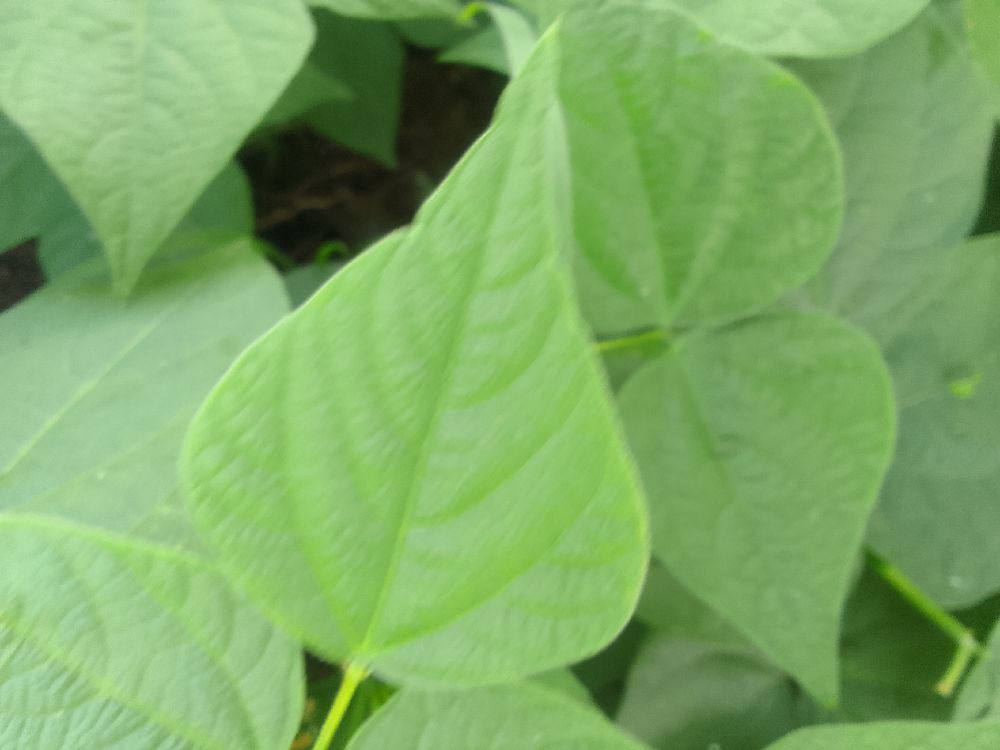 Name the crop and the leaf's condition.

common bean, healthy
